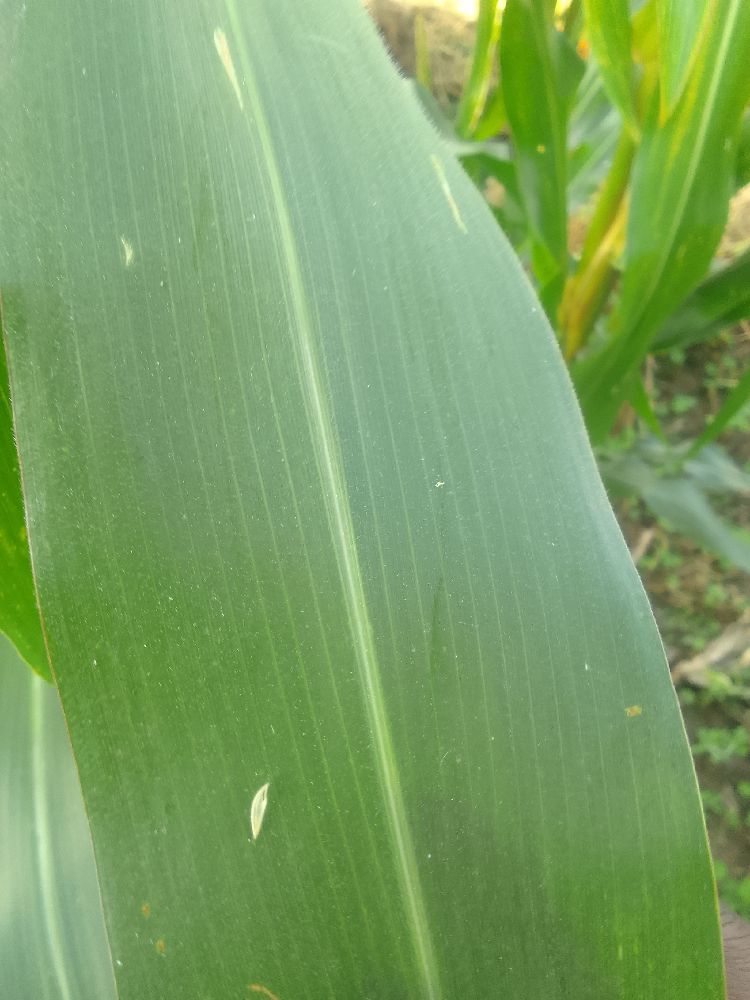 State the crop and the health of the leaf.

maize, healthy
